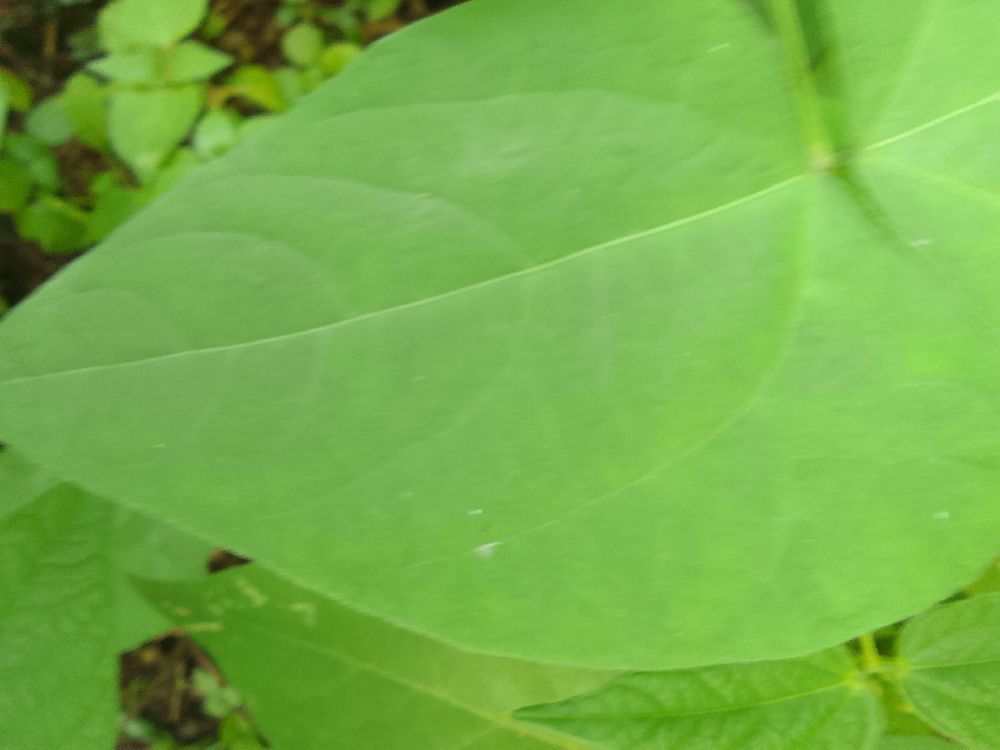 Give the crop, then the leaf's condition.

common bean, healthy
